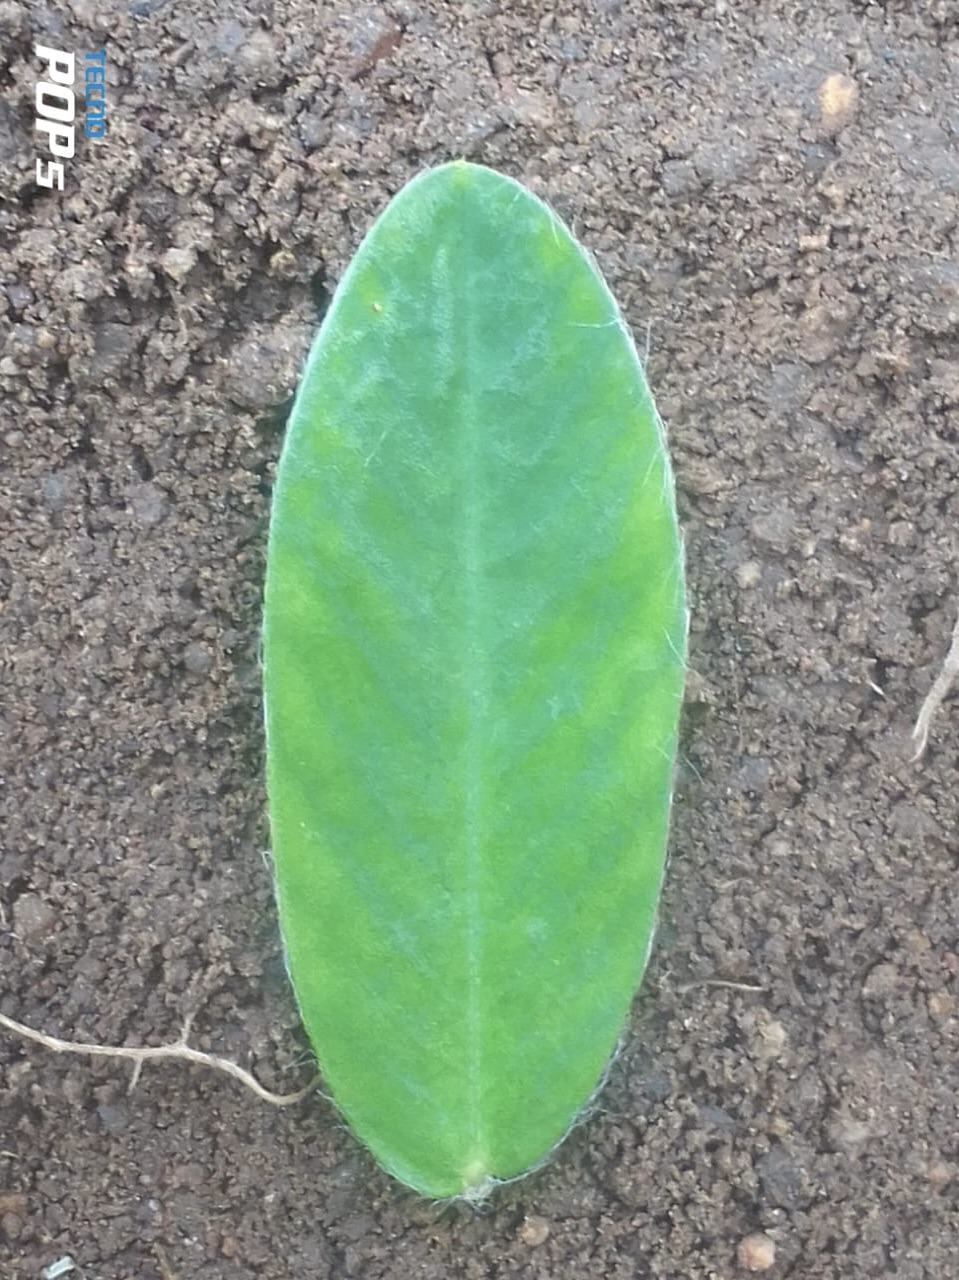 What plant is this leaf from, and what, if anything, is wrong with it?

peanut, healthy leaves
